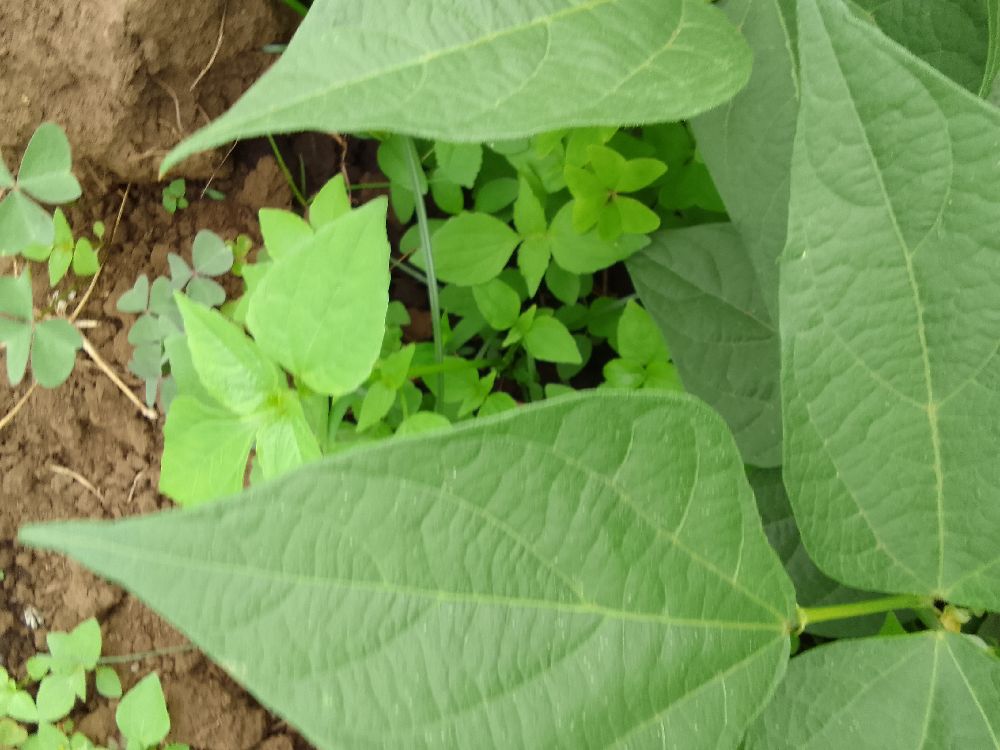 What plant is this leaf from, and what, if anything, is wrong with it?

common bean, healthy
